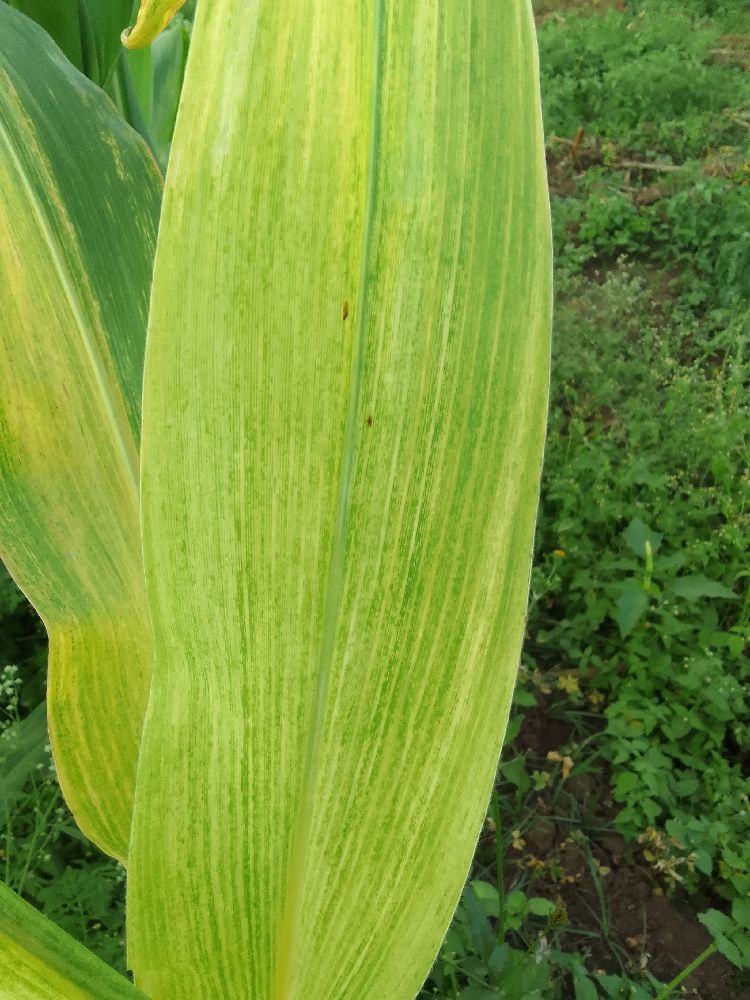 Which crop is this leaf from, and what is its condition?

maize, maize lethal necrosis
